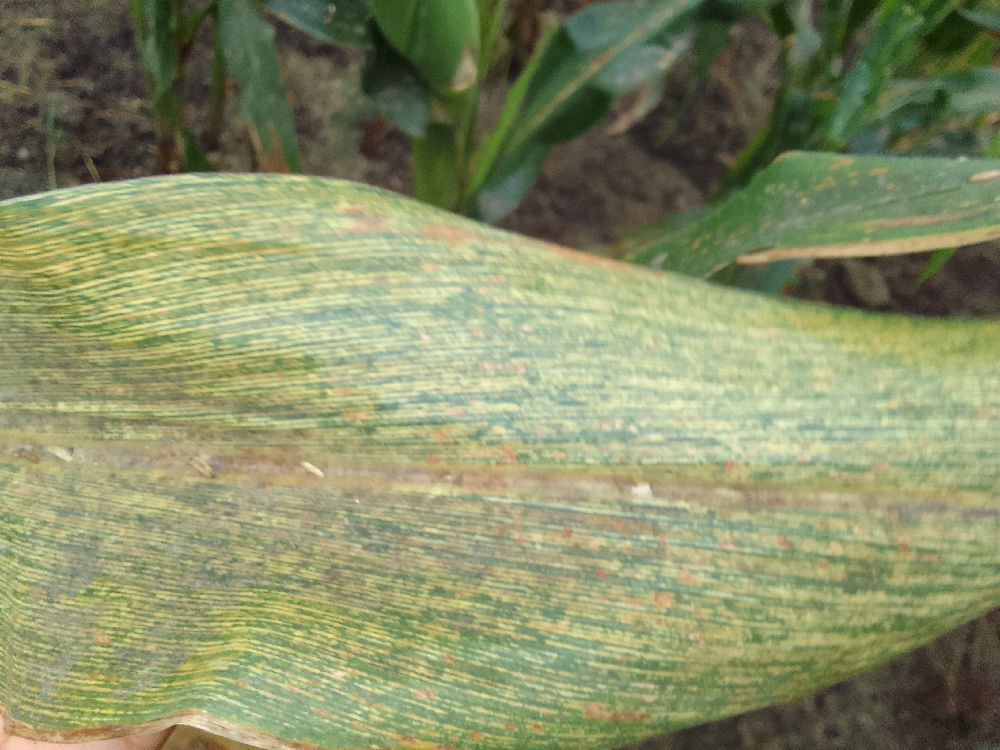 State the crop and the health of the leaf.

maize, maize streak virus
